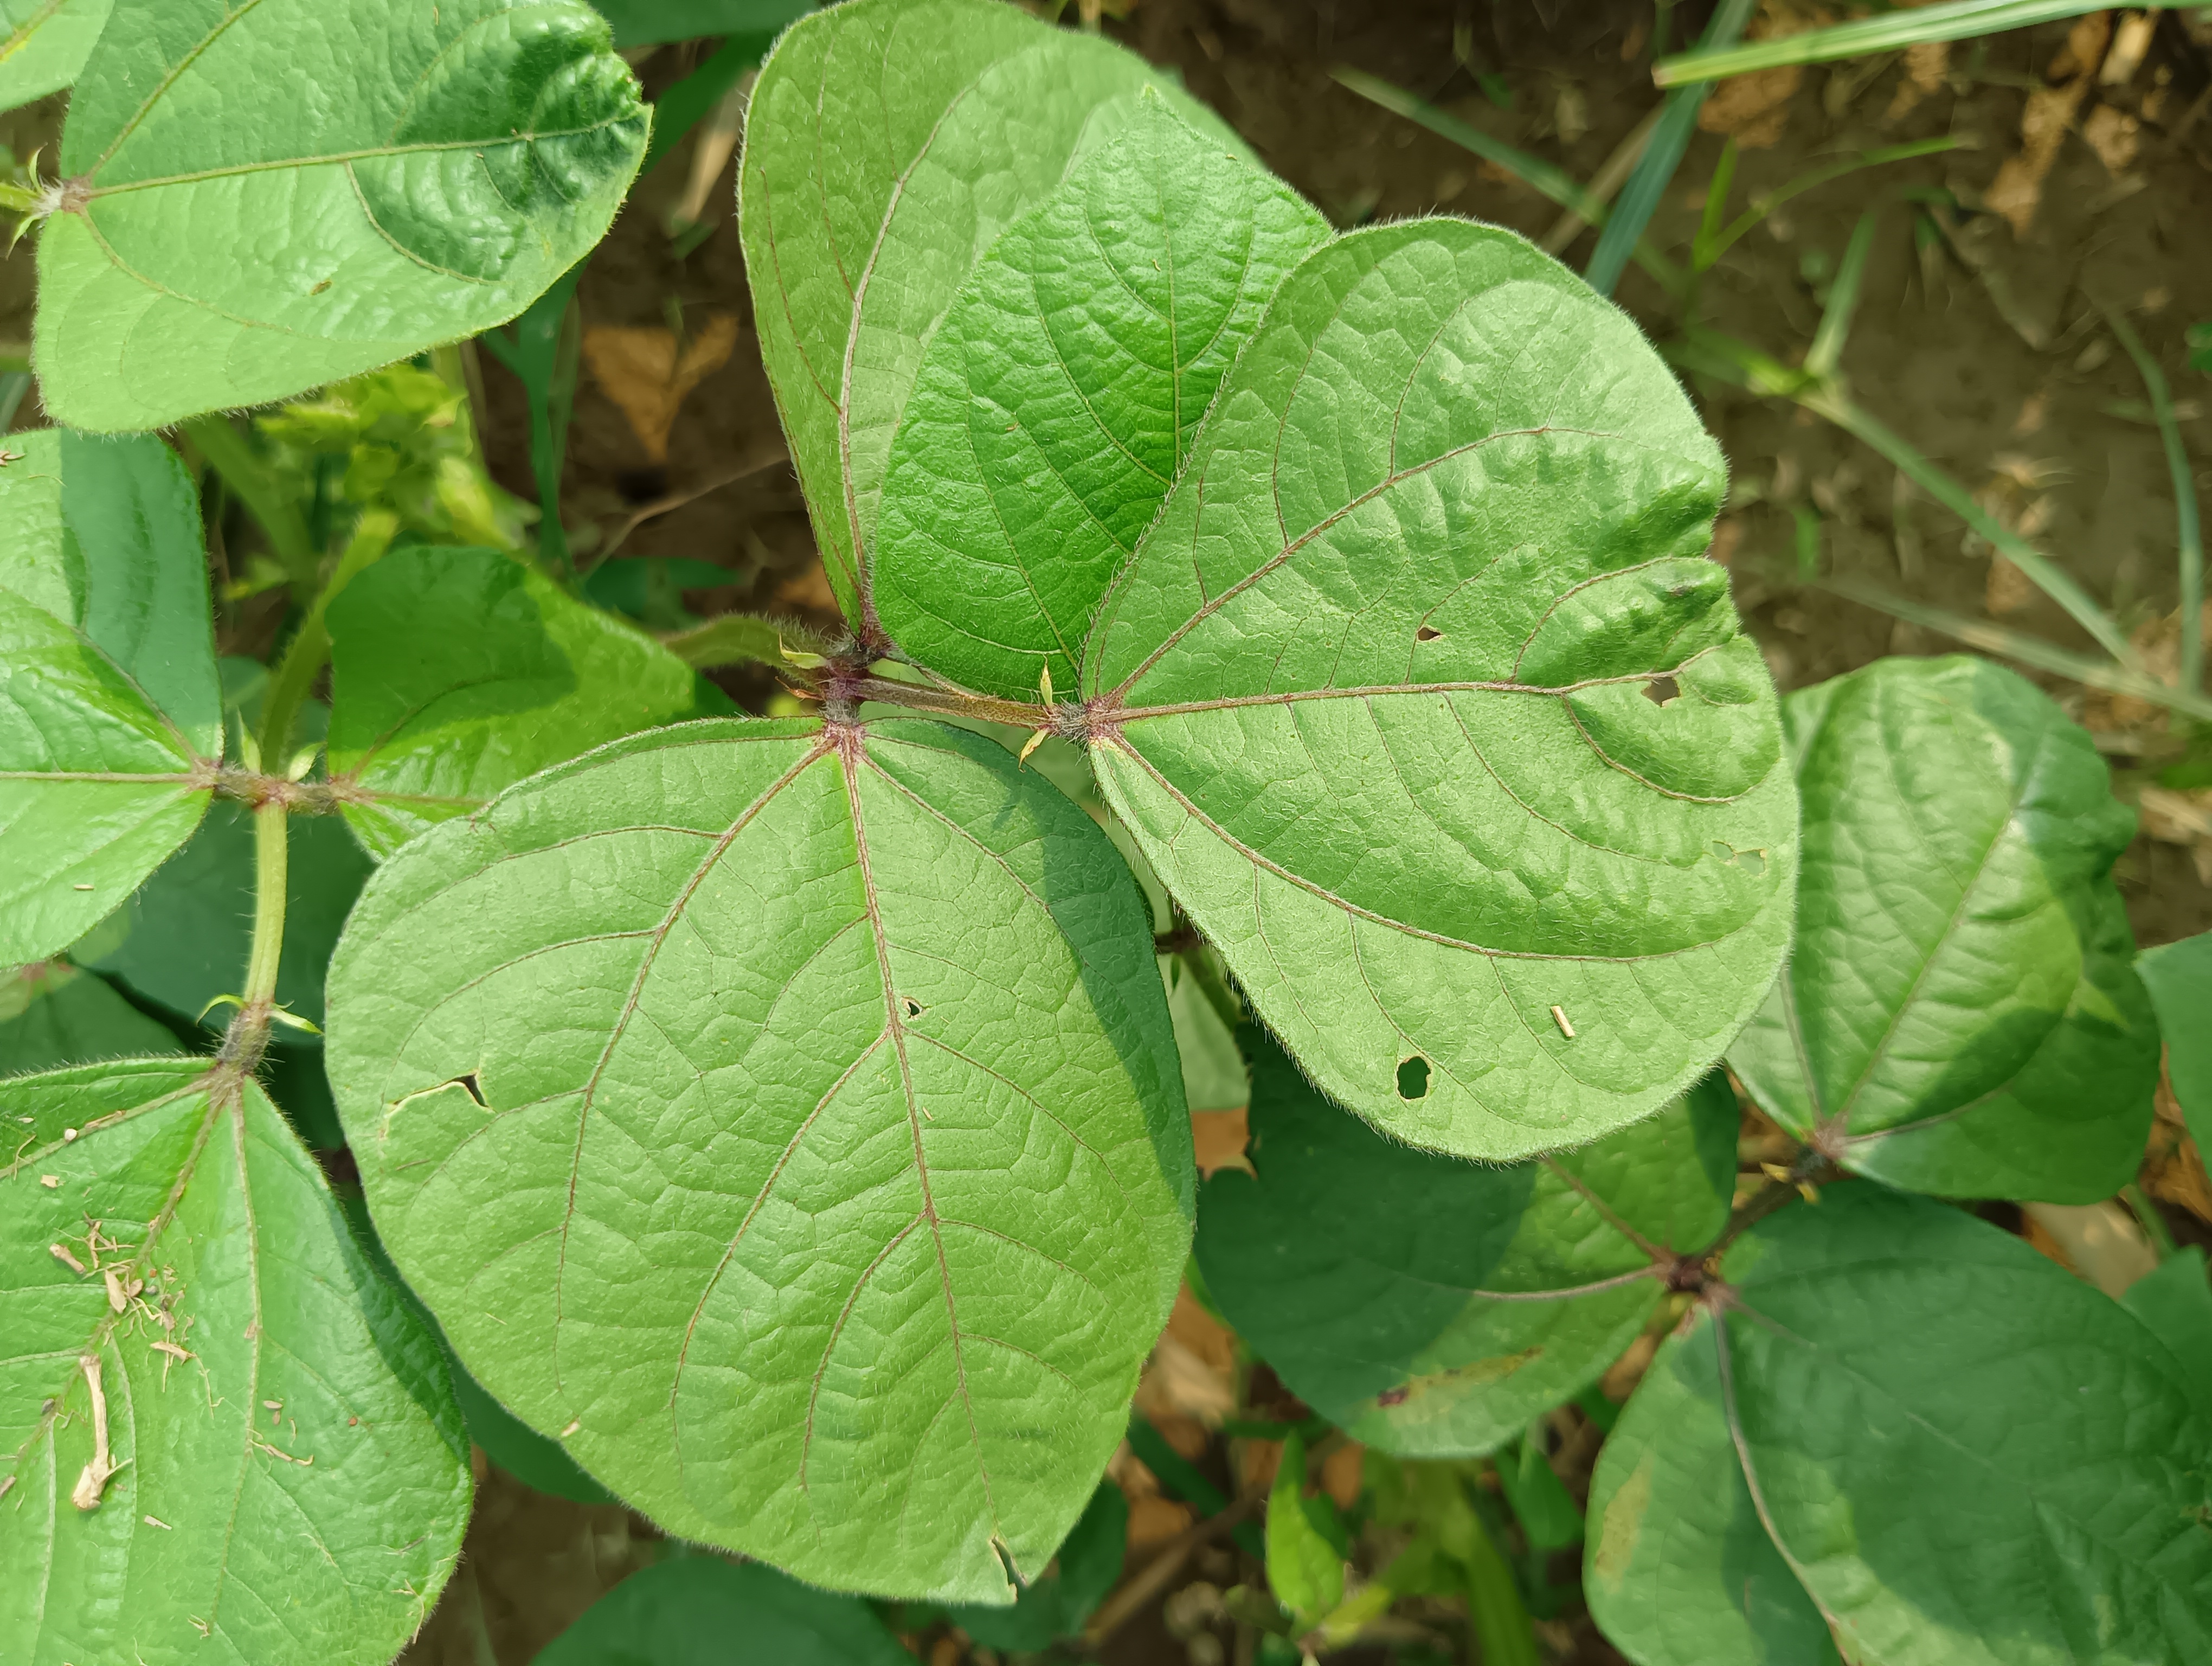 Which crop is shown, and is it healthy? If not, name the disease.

mungbean, healthy
